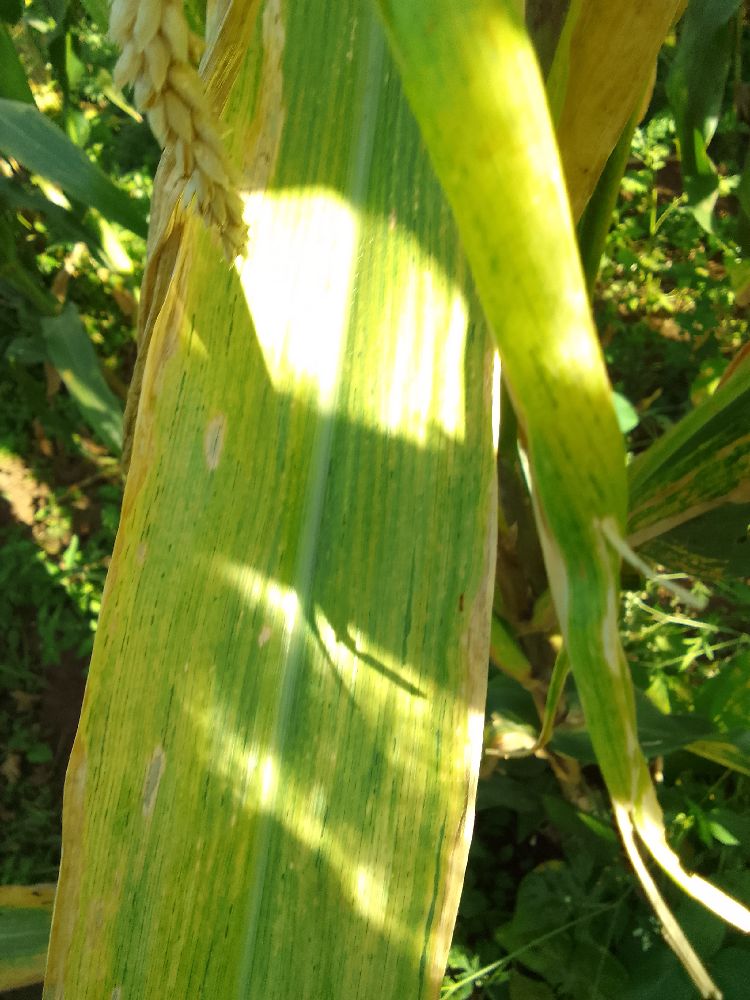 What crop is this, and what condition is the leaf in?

maize, maize lethal necrosis
